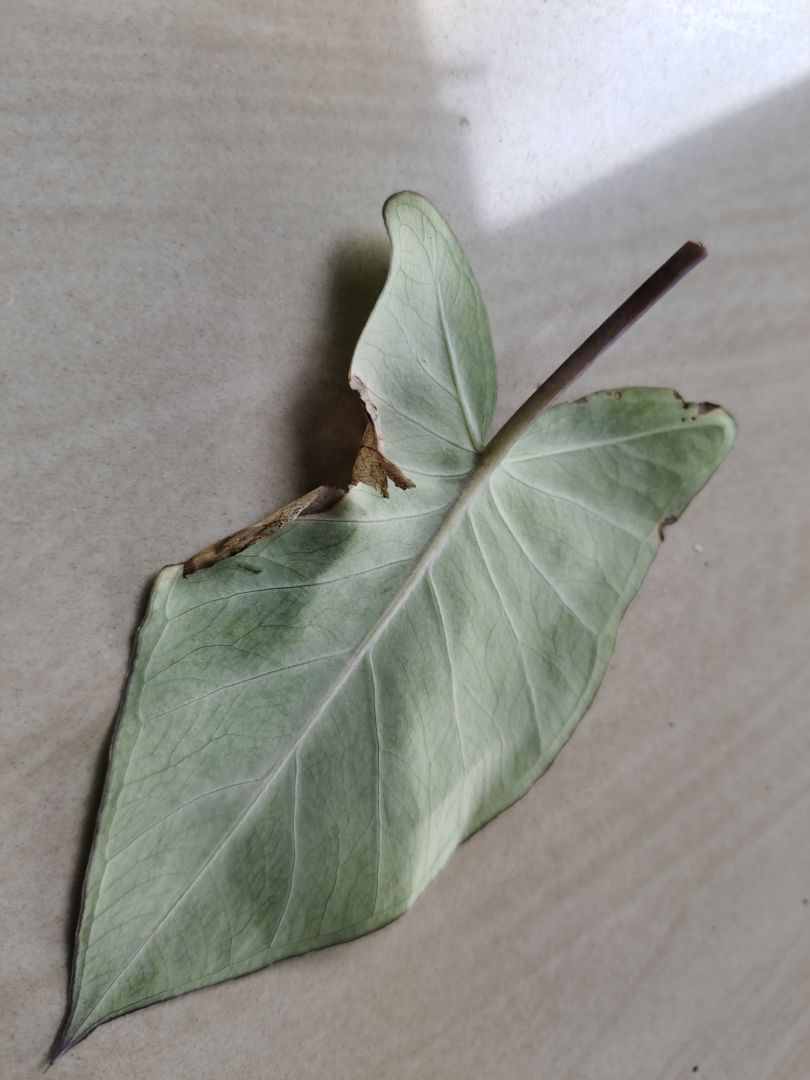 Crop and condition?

taro, leaf blight
